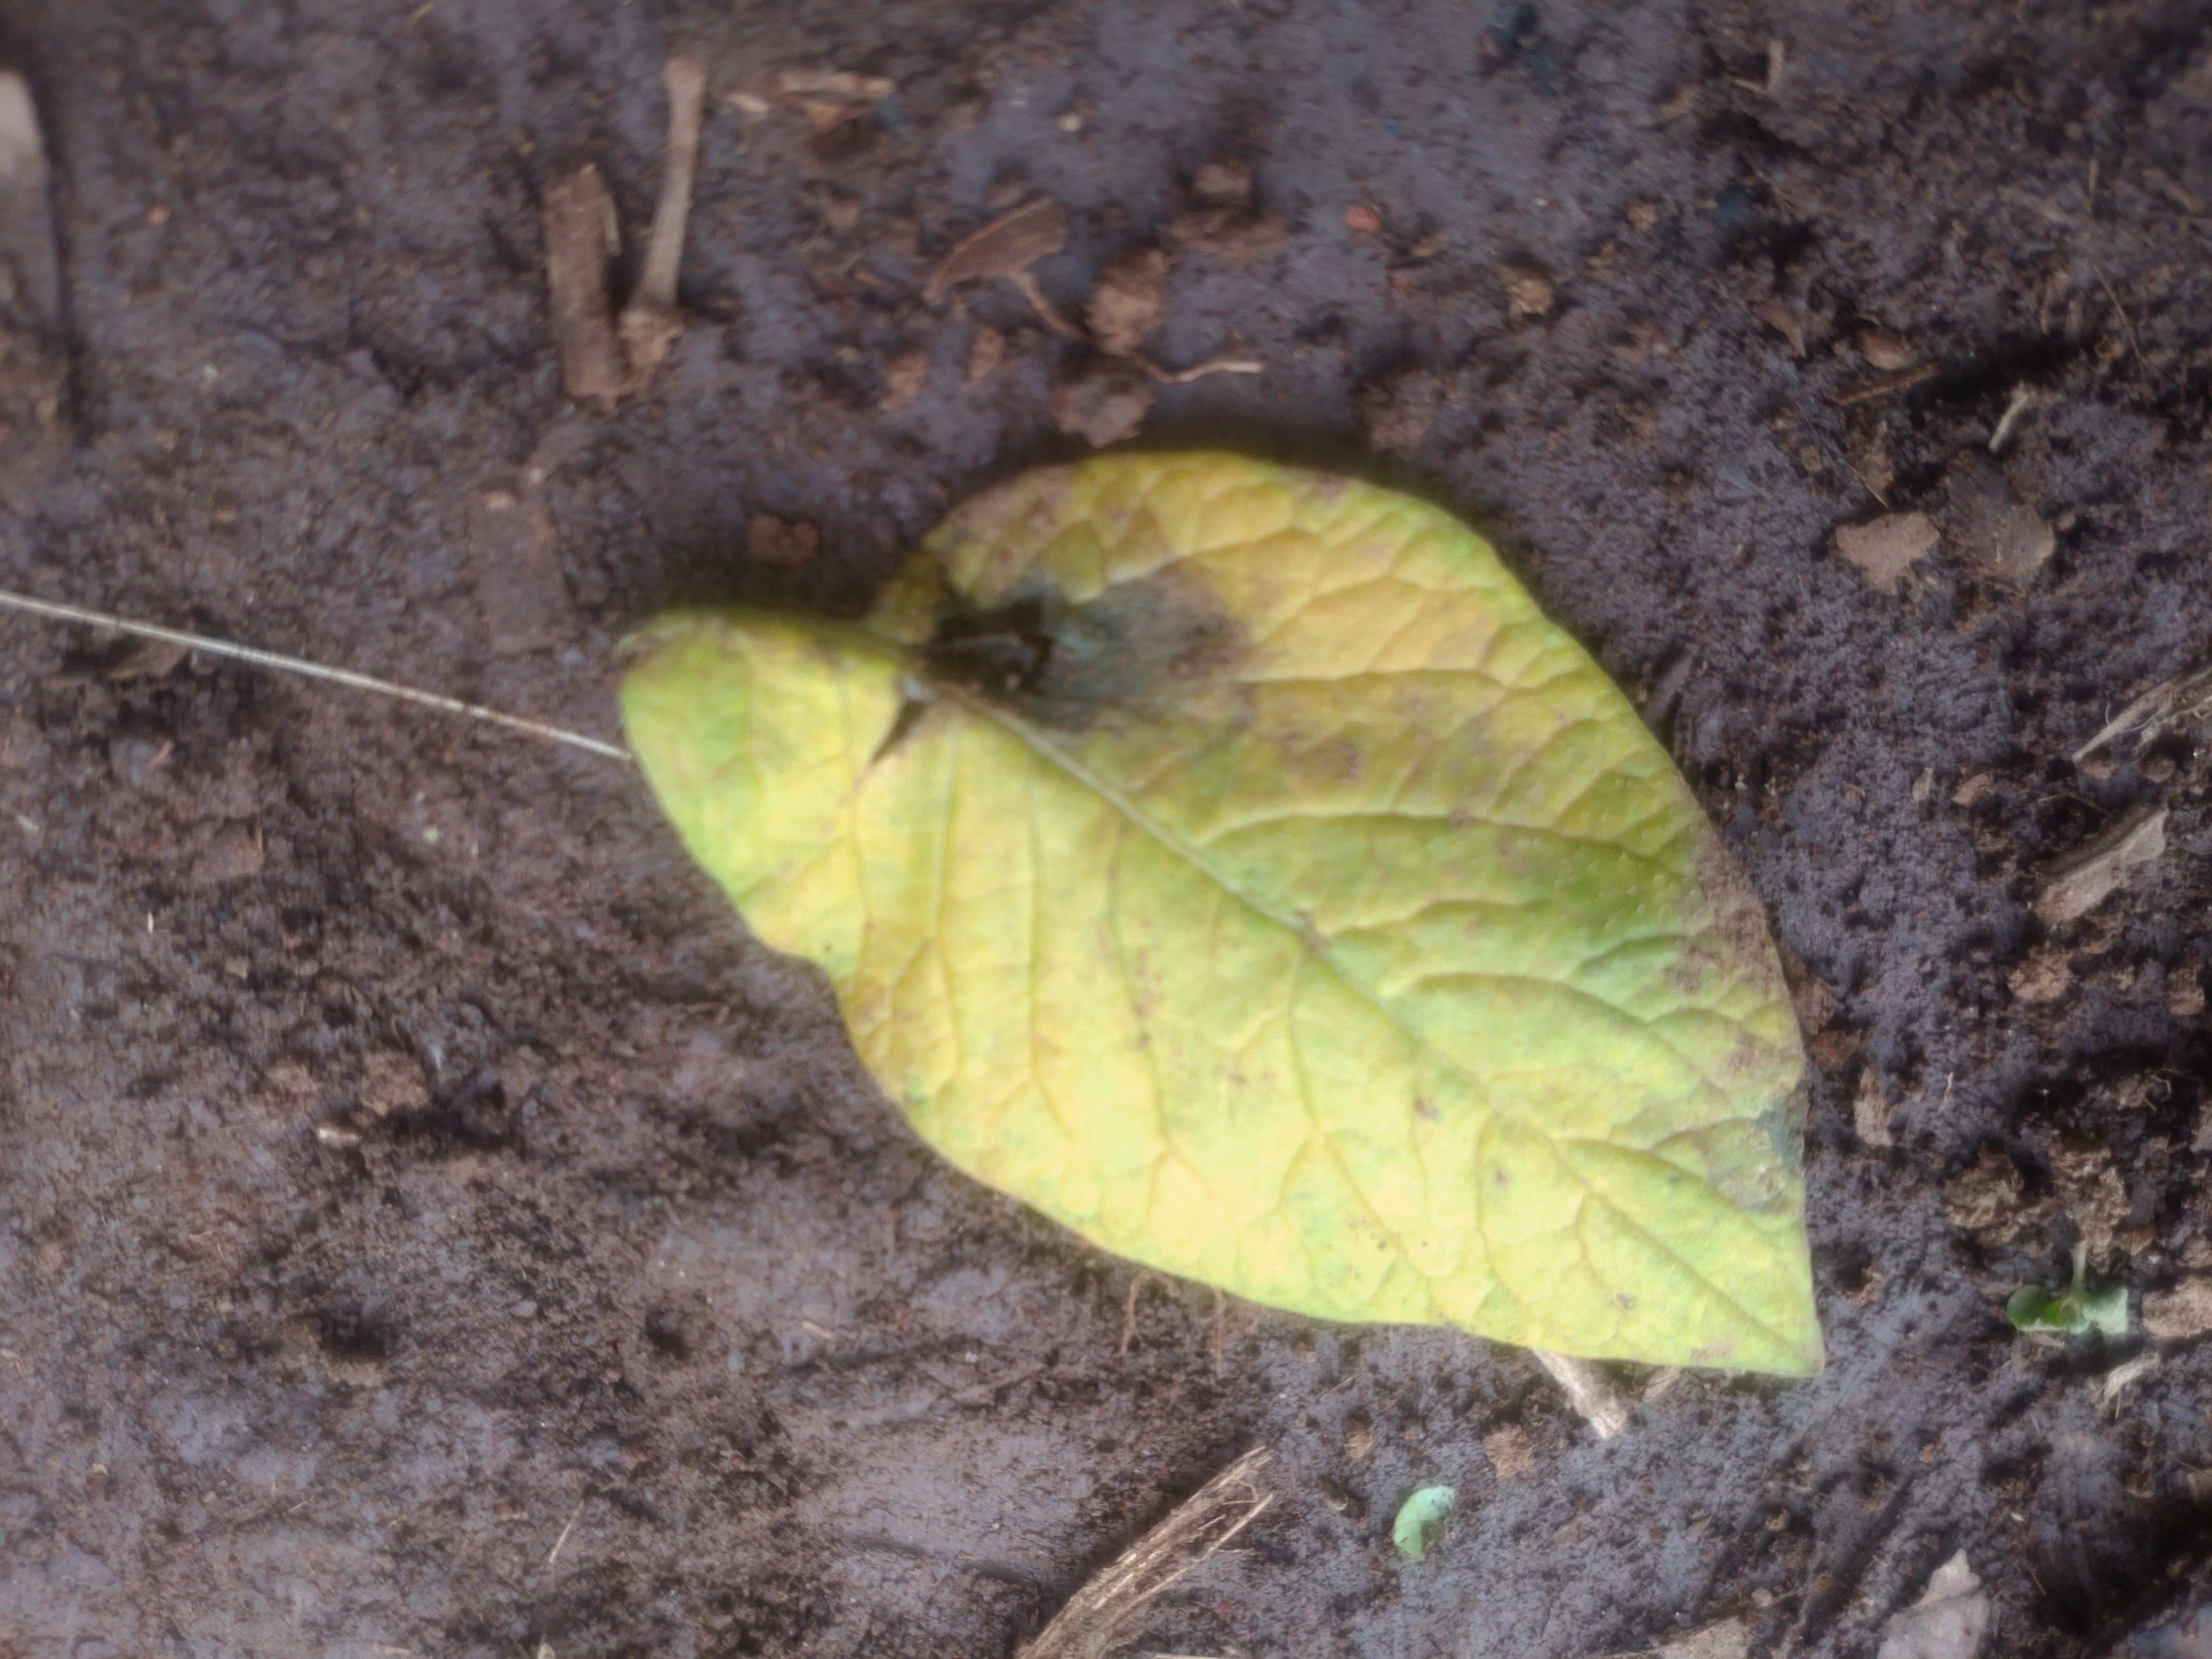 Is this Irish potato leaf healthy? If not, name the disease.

late blight
